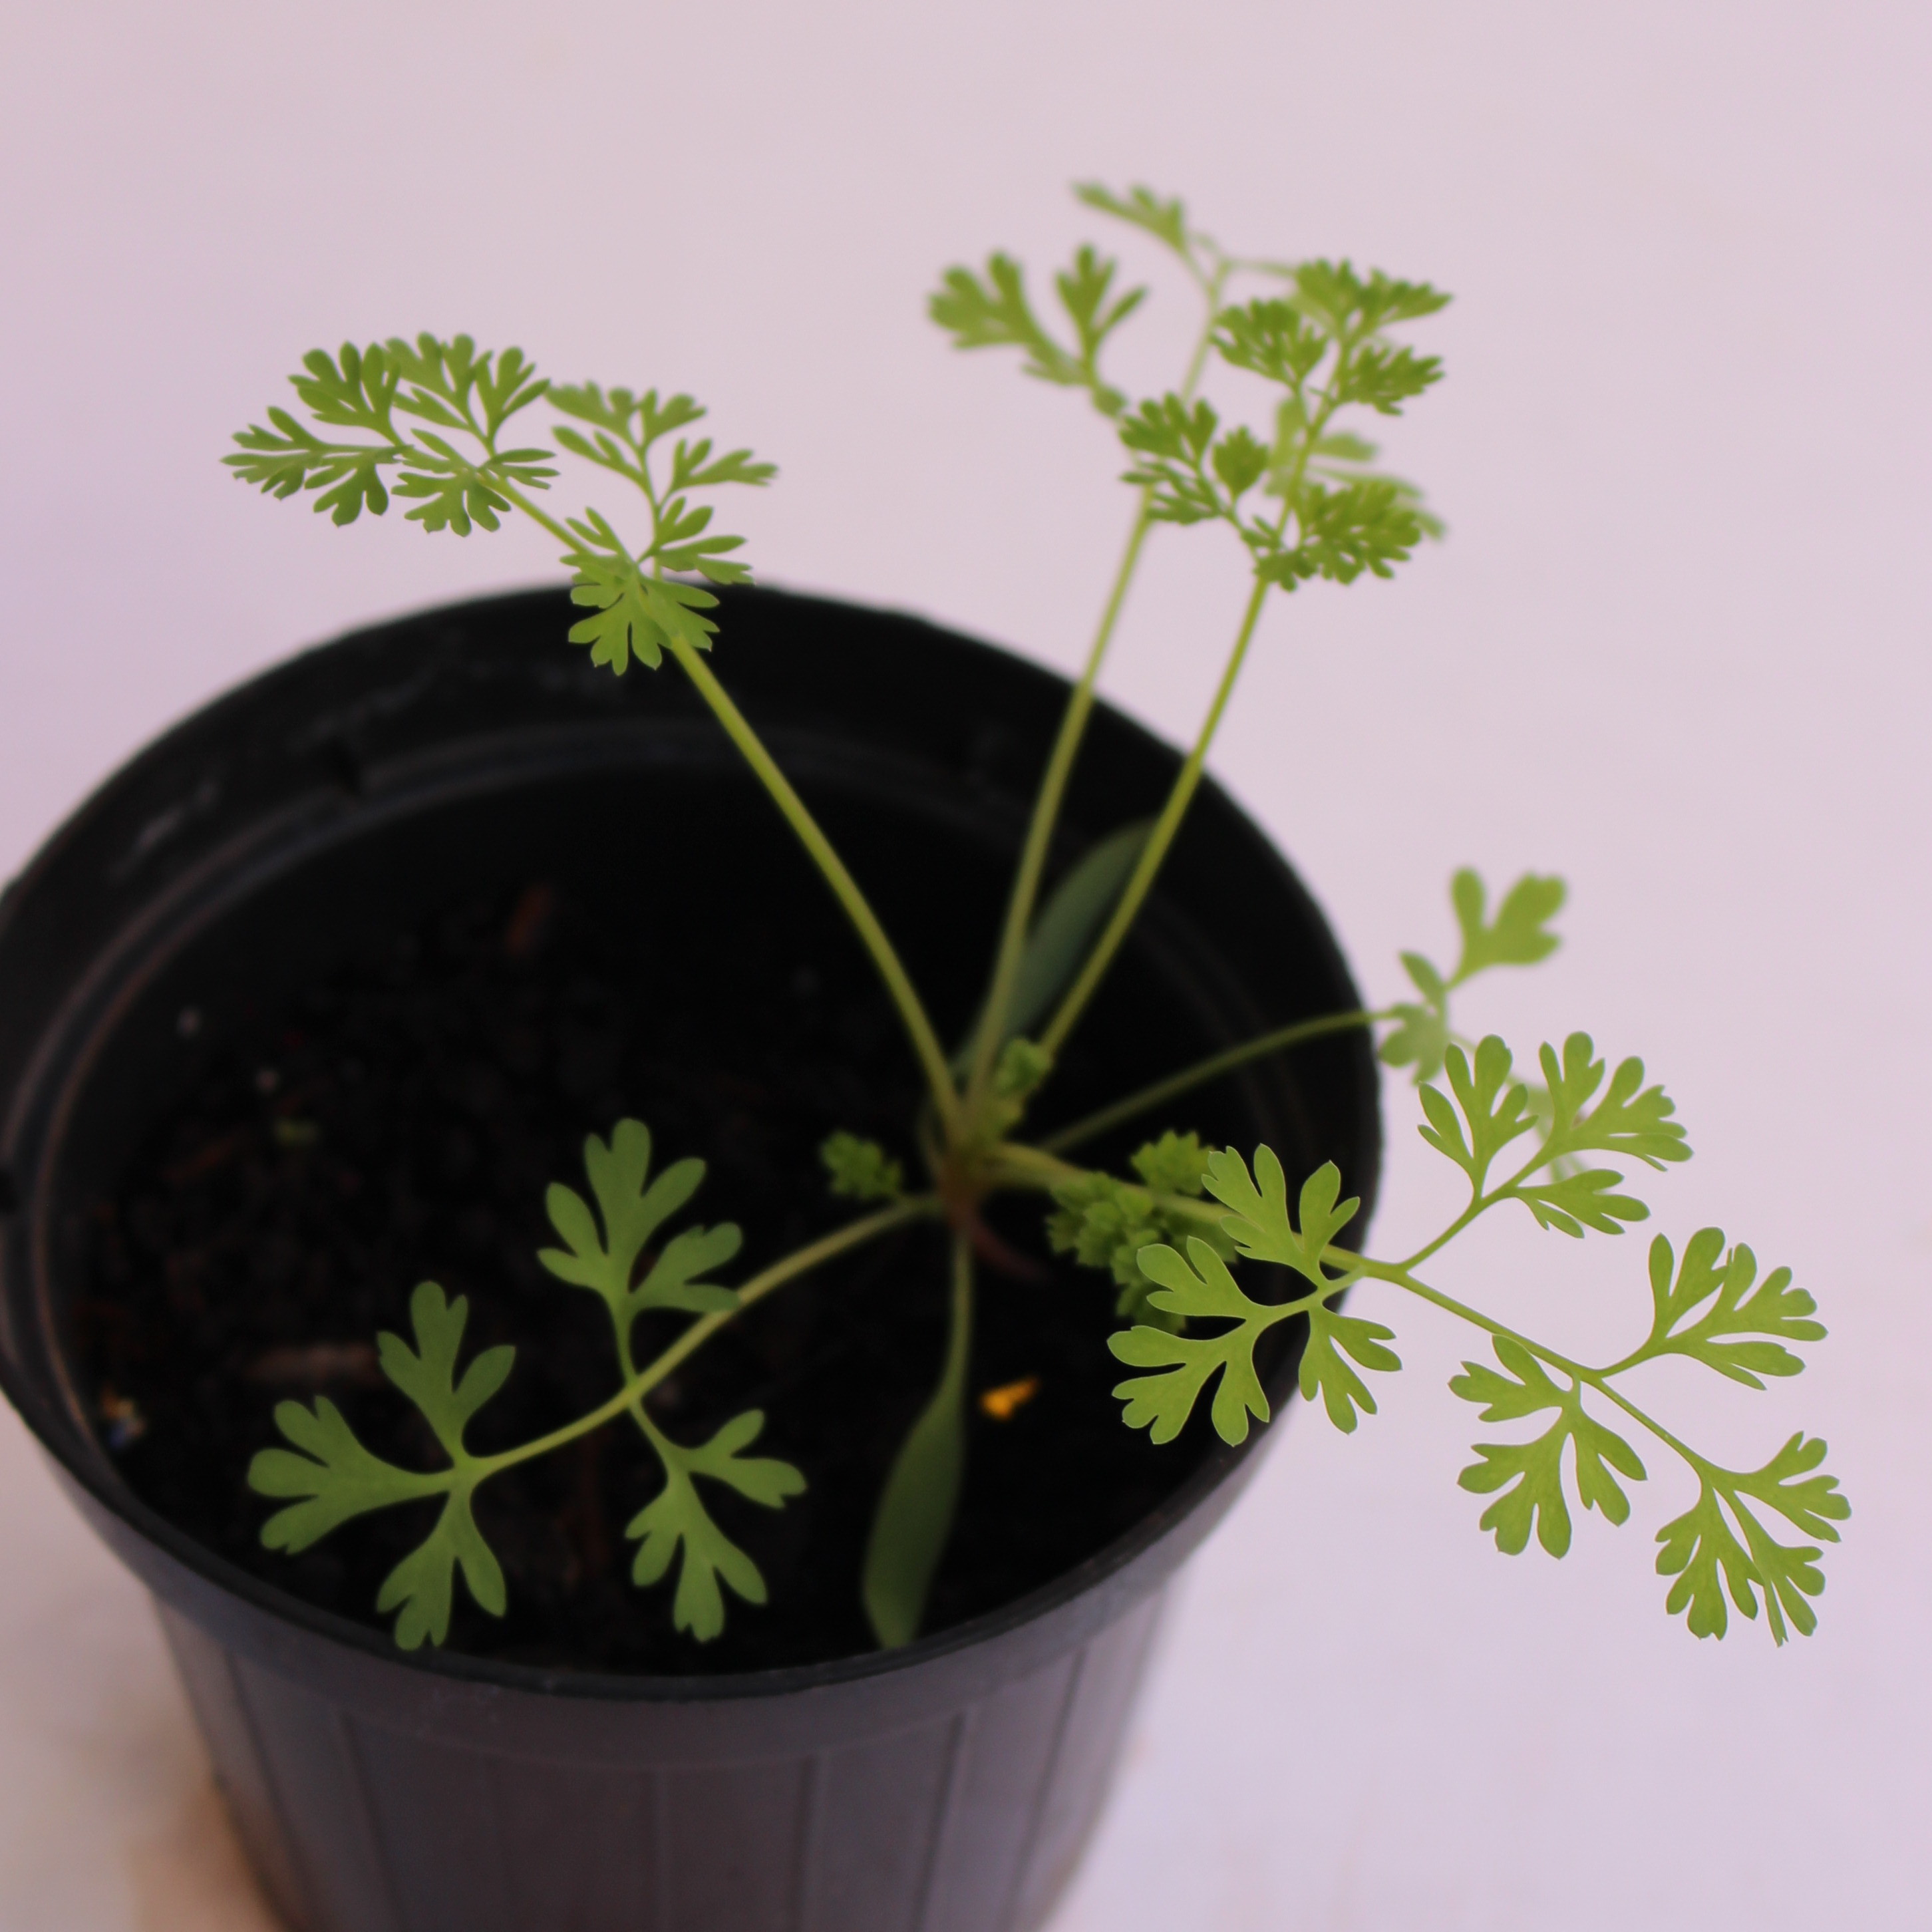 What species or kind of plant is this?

Fumaria officinalis
